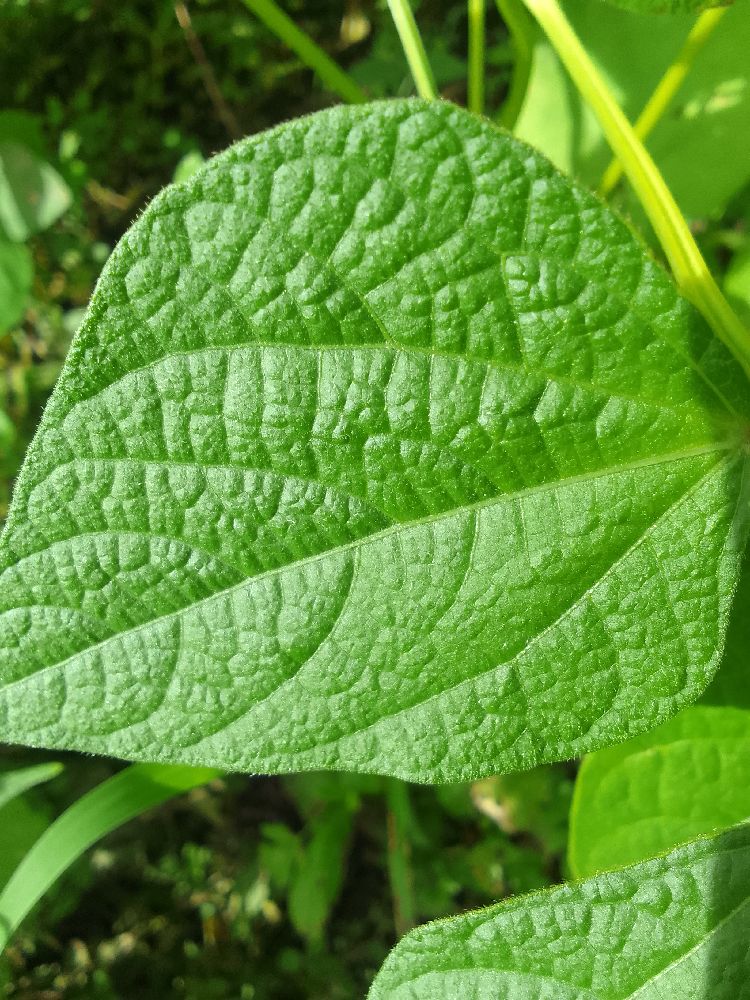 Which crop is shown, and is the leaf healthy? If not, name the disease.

common bean, healthy
